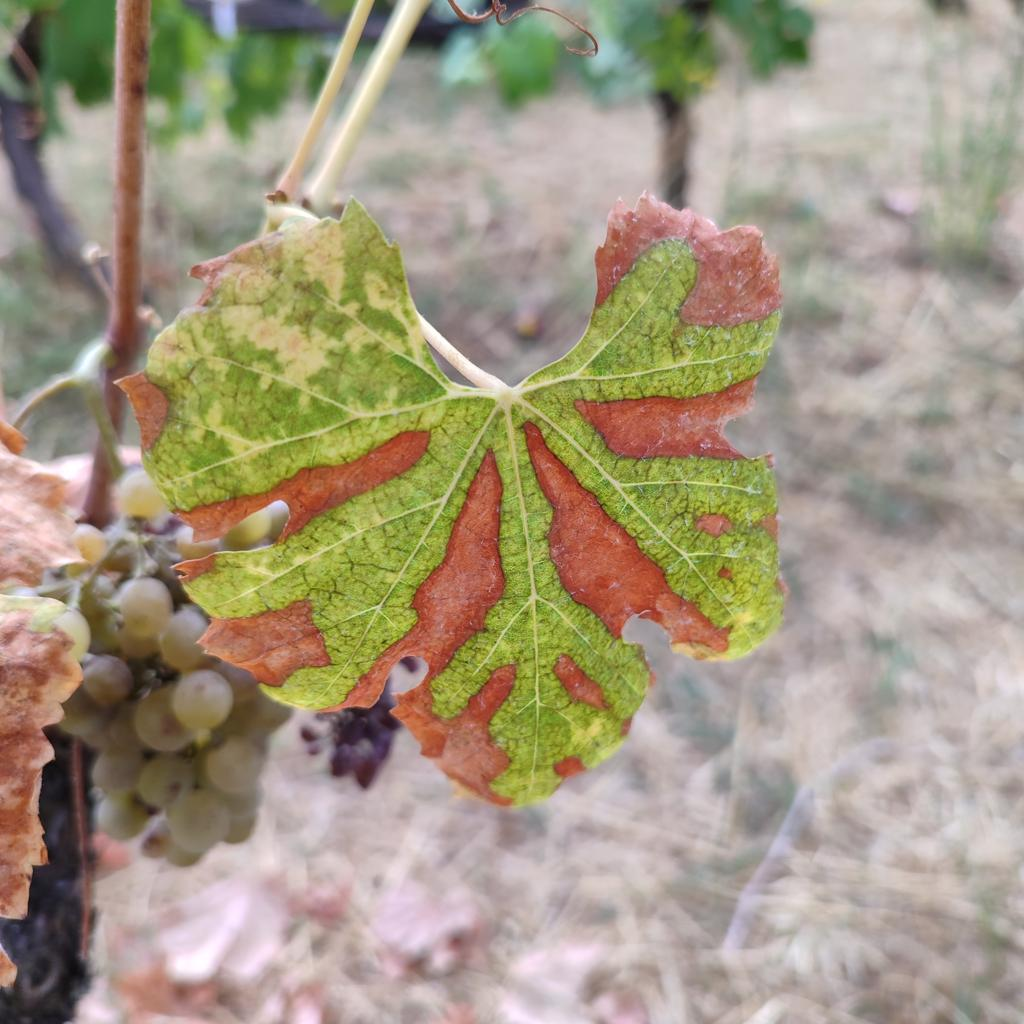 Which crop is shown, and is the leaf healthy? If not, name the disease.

grapevine, esca complex
